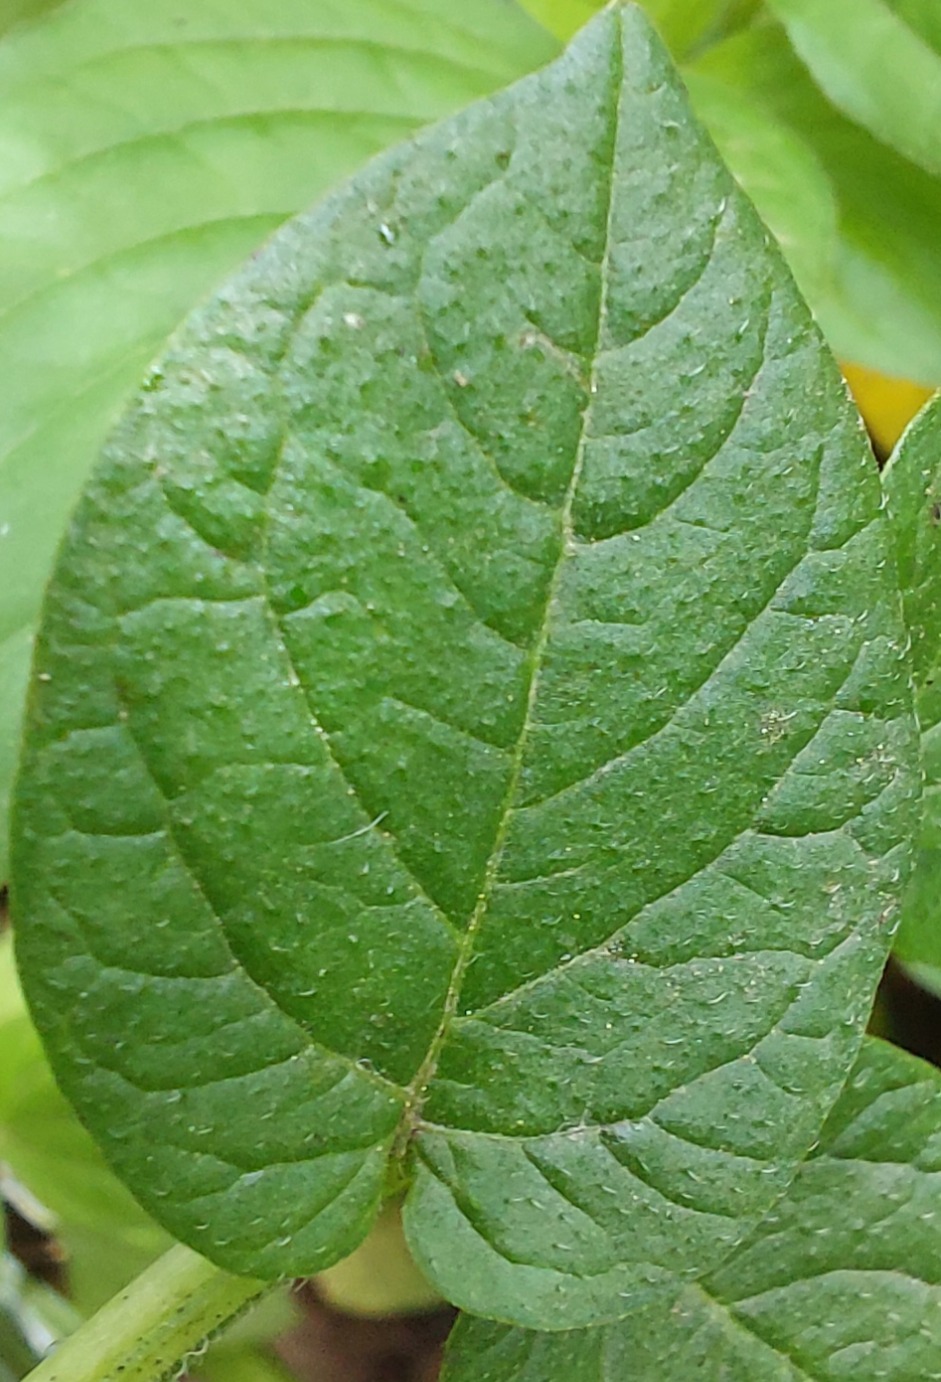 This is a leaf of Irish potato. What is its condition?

healthy
